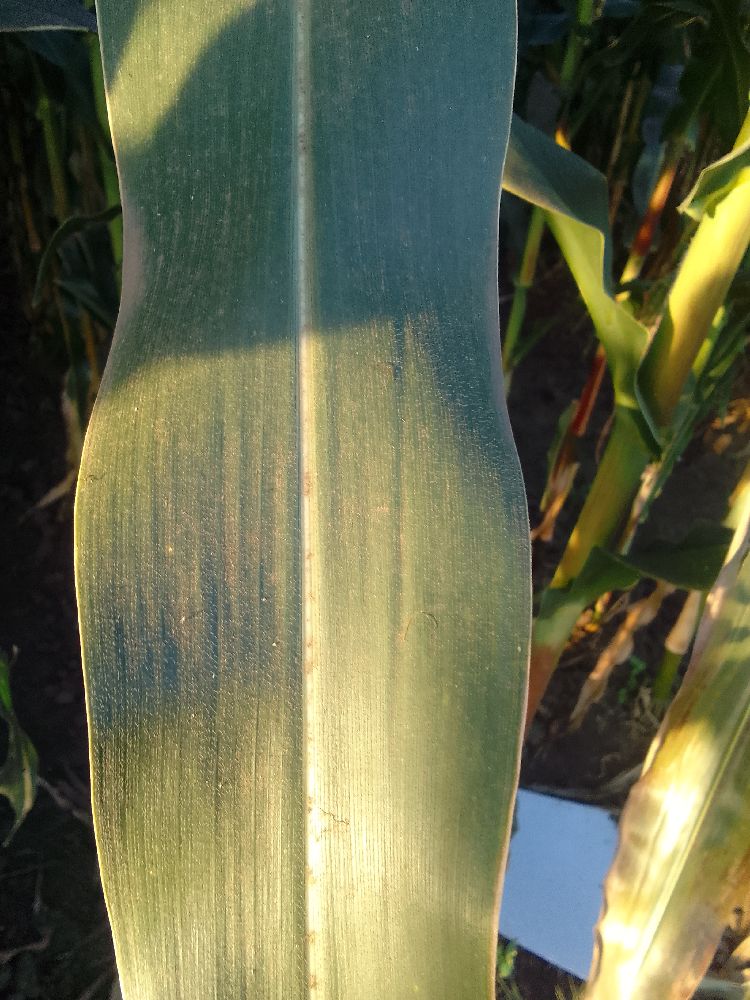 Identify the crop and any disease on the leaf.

maize, healthy
